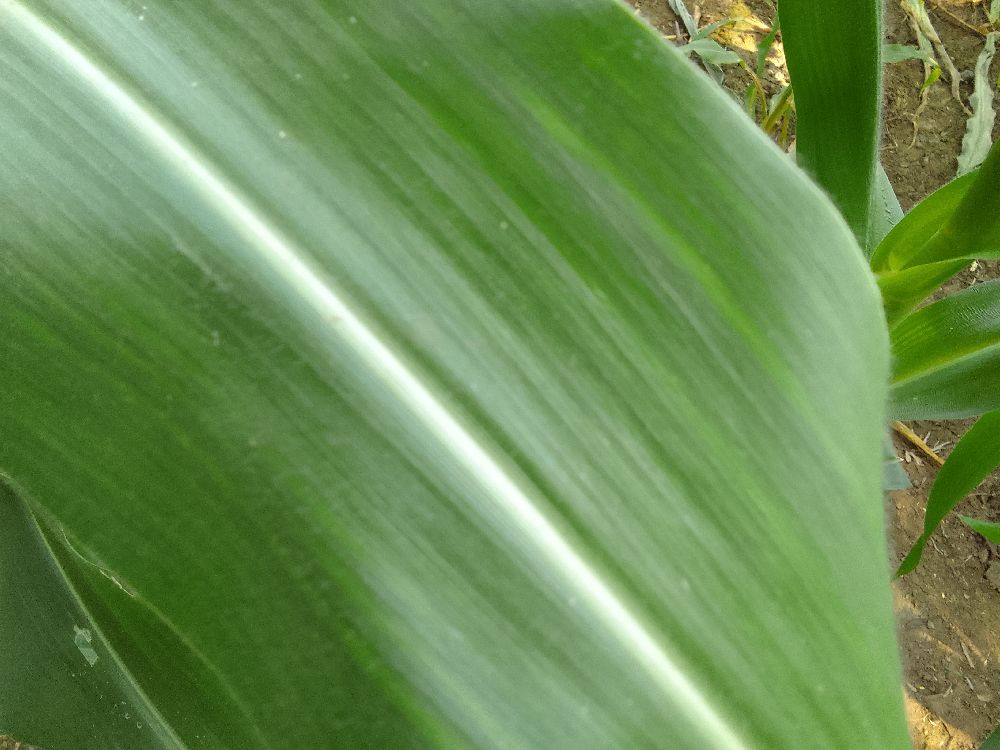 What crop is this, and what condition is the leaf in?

maize, healthy
